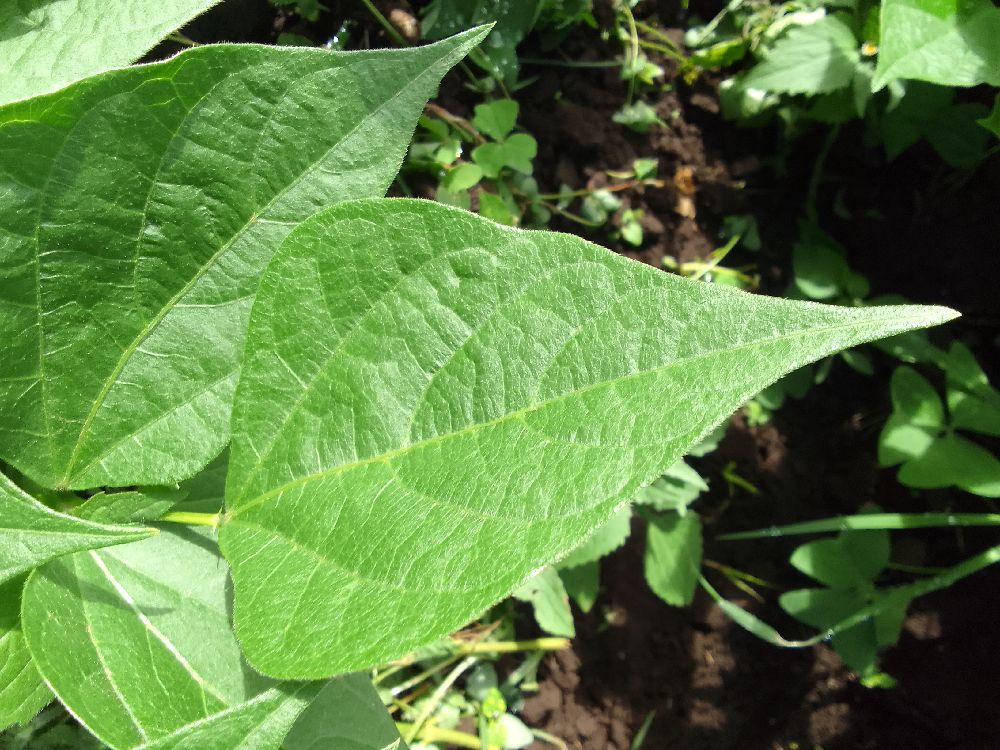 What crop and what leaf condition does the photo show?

common bean, healthy
